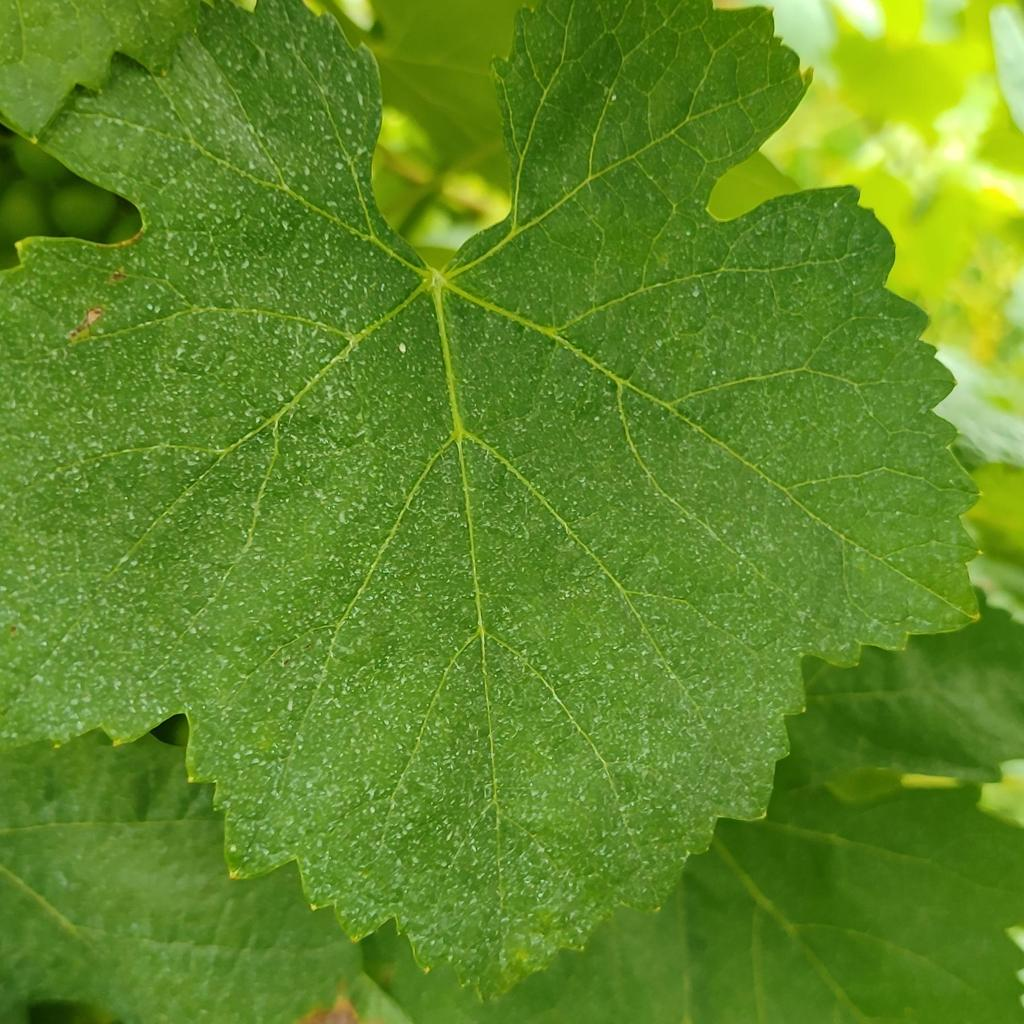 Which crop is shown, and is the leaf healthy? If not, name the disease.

grapevine, healthy
